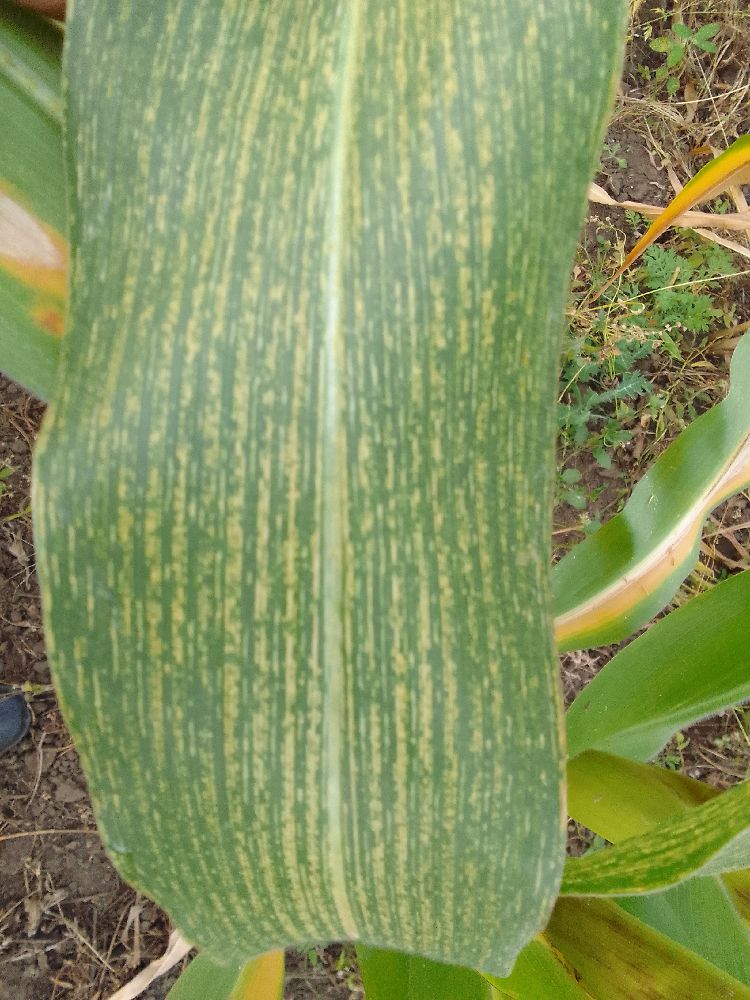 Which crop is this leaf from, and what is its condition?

maize, maize streak virus
